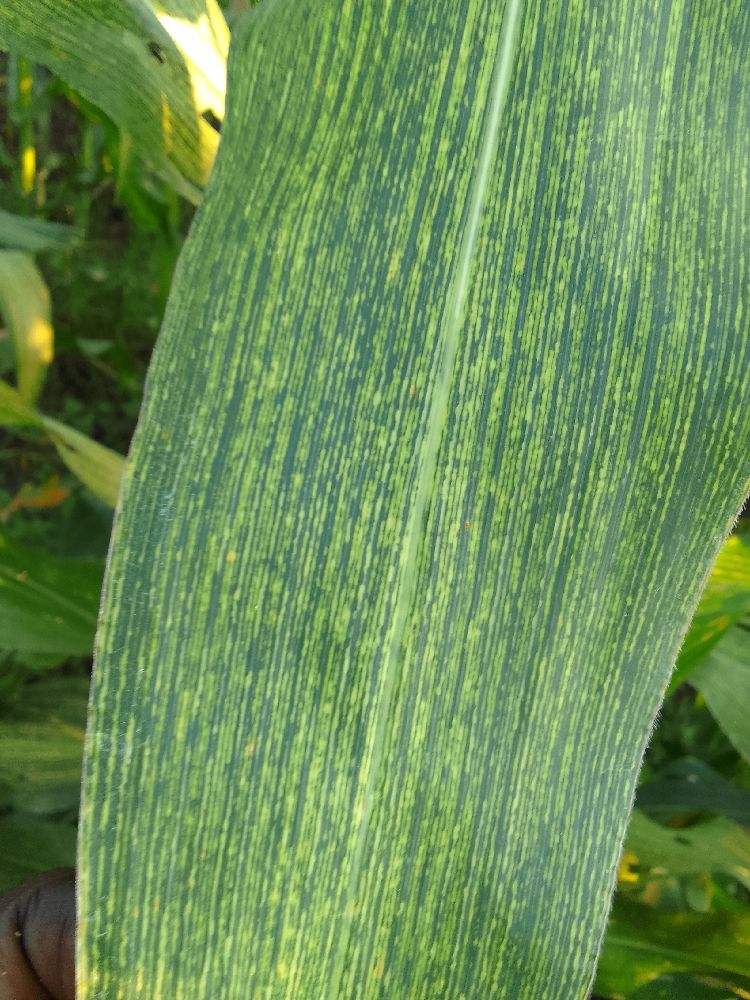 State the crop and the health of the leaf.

maize, maize streak virus
